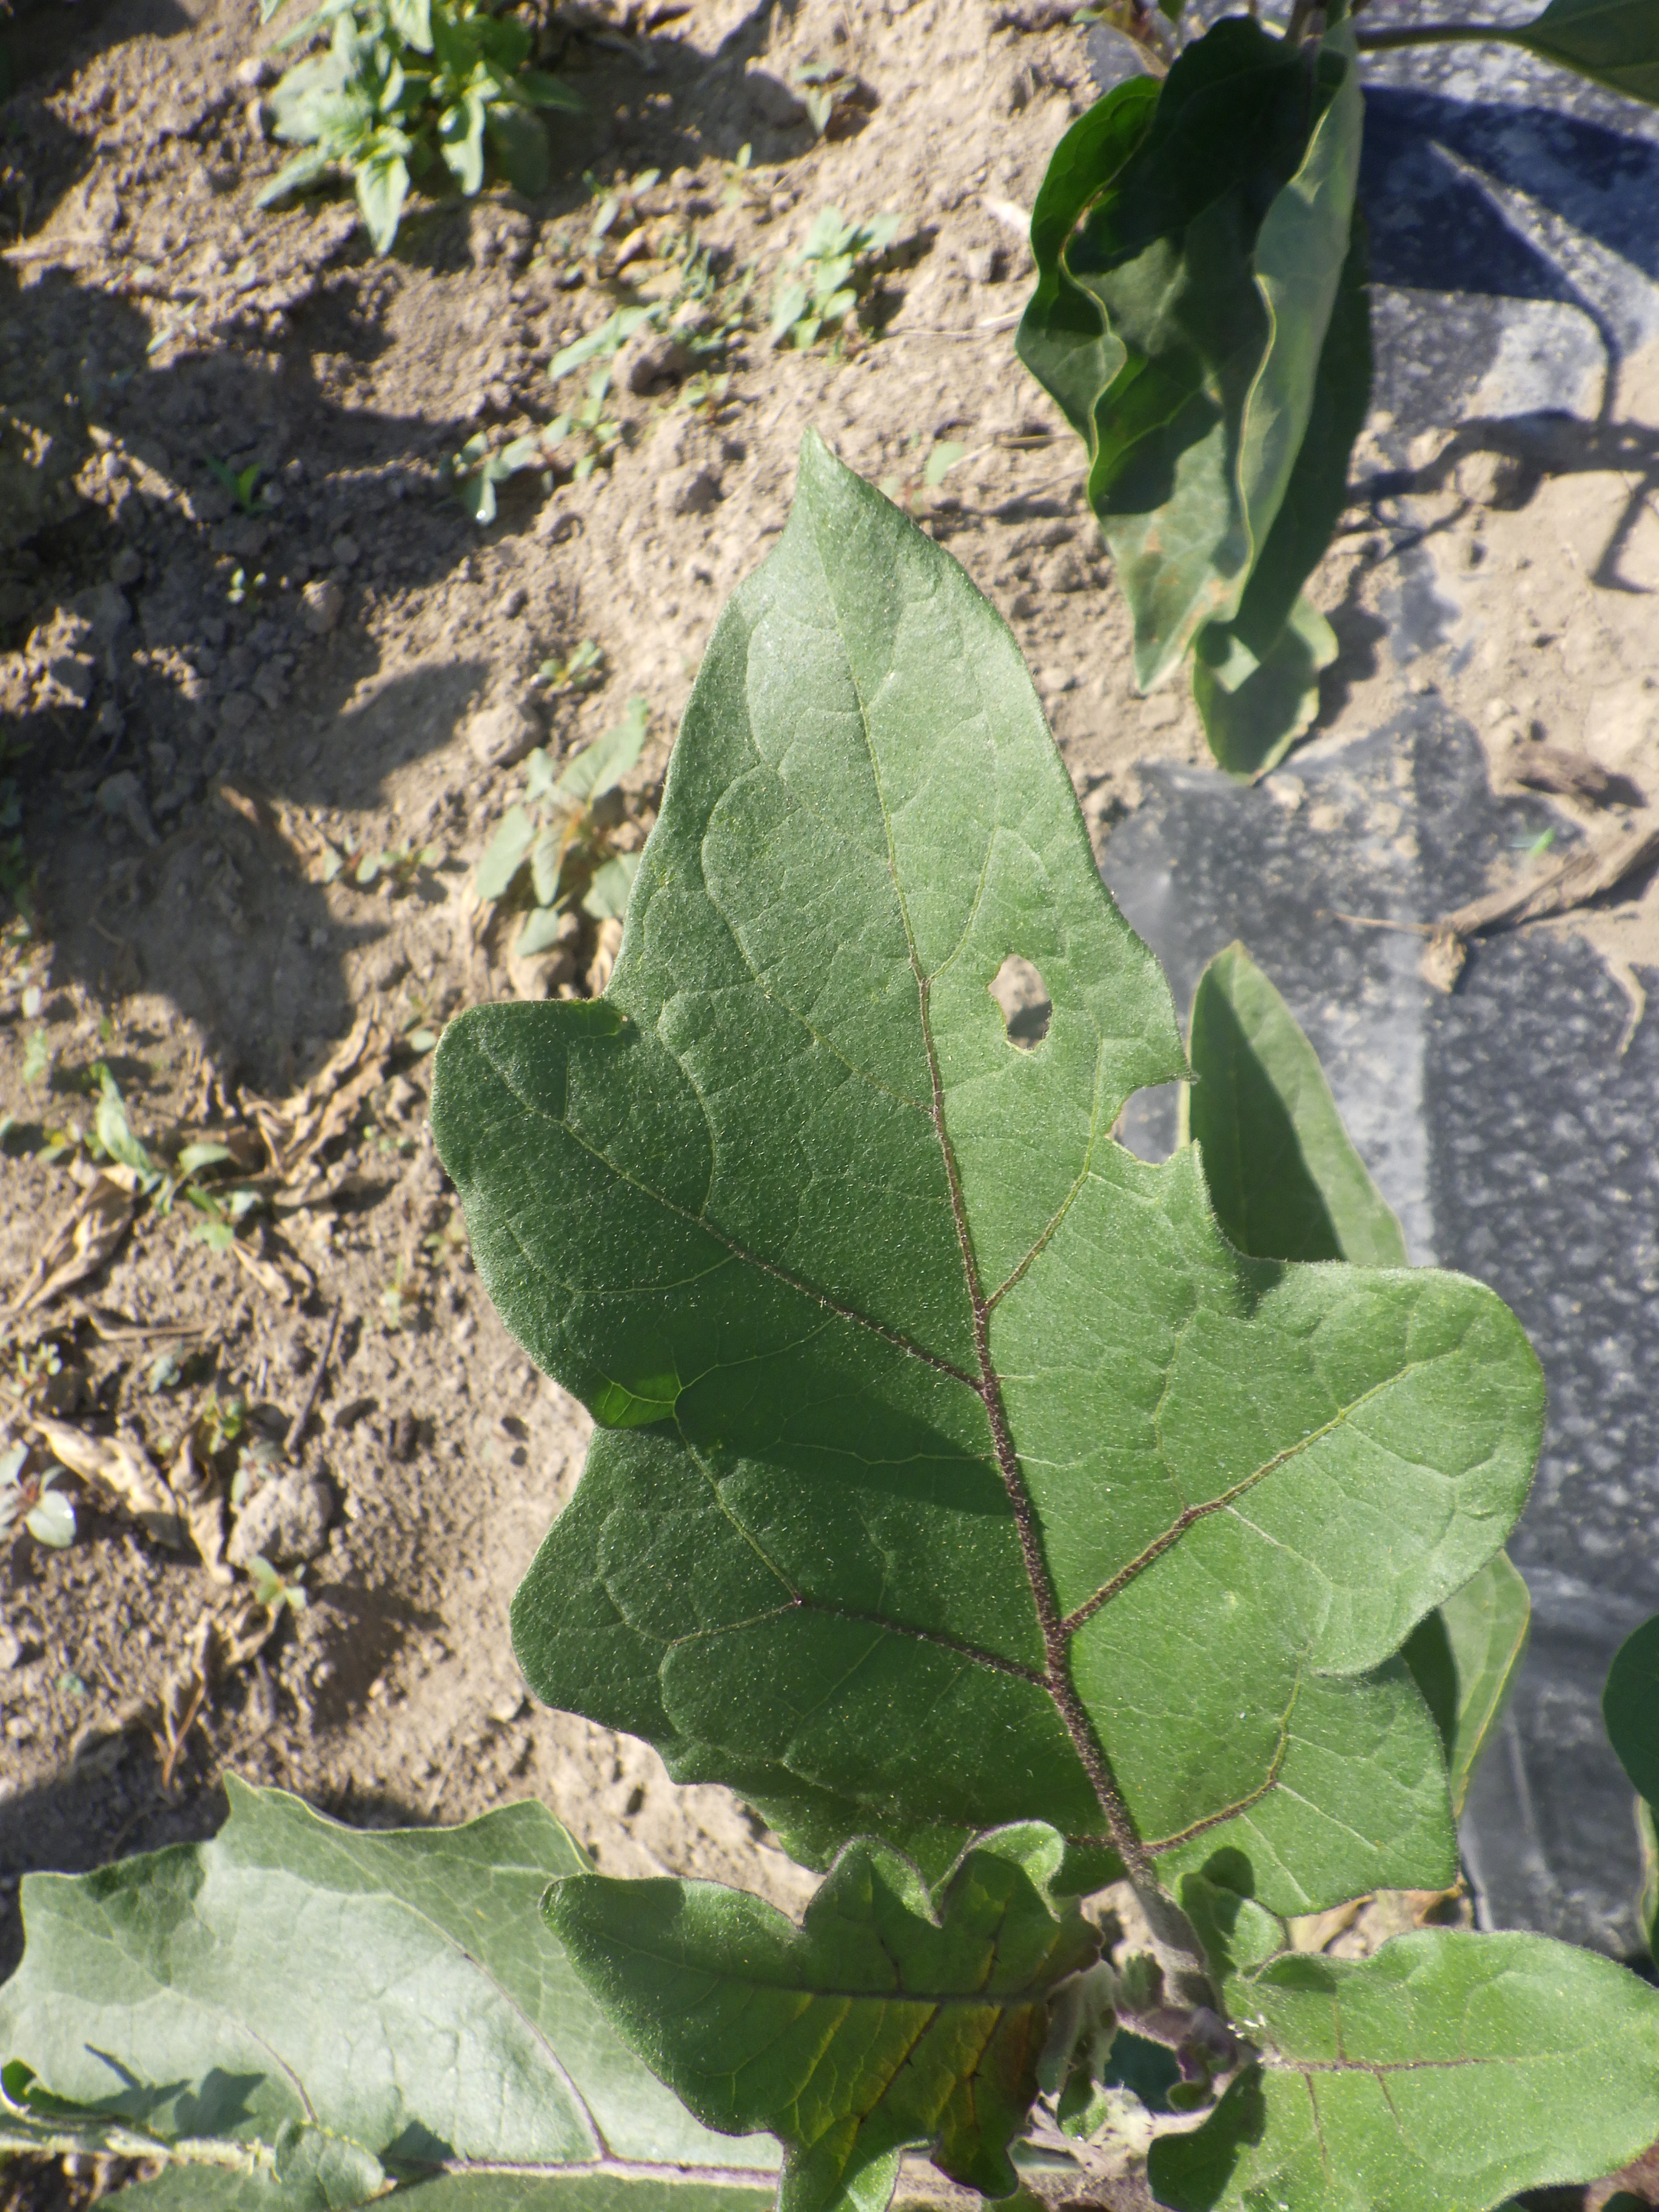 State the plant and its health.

aubergine, colorado potato beetle
